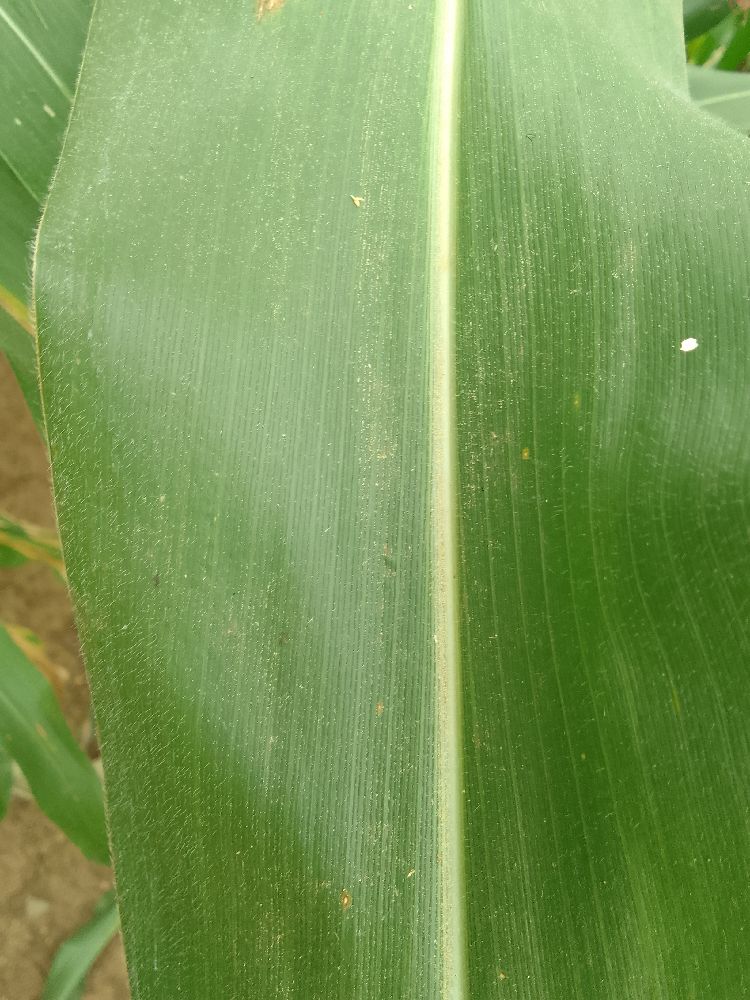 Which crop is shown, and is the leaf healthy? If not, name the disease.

maize, healthy
